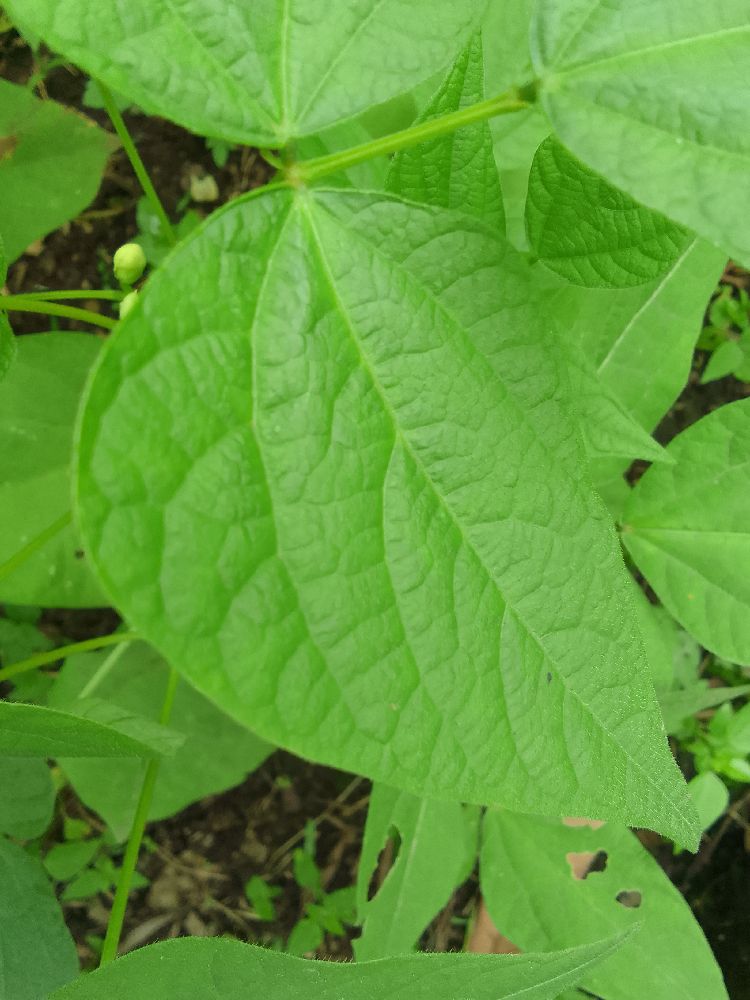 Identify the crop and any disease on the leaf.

common bean, healthy
